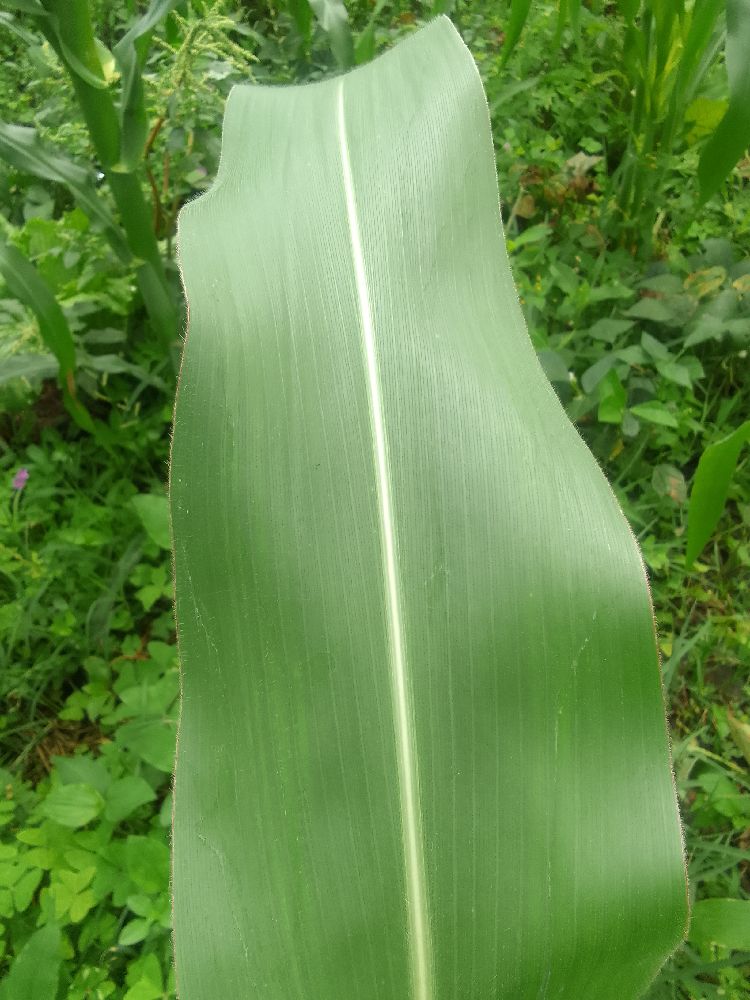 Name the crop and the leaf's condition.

maize, healthy
